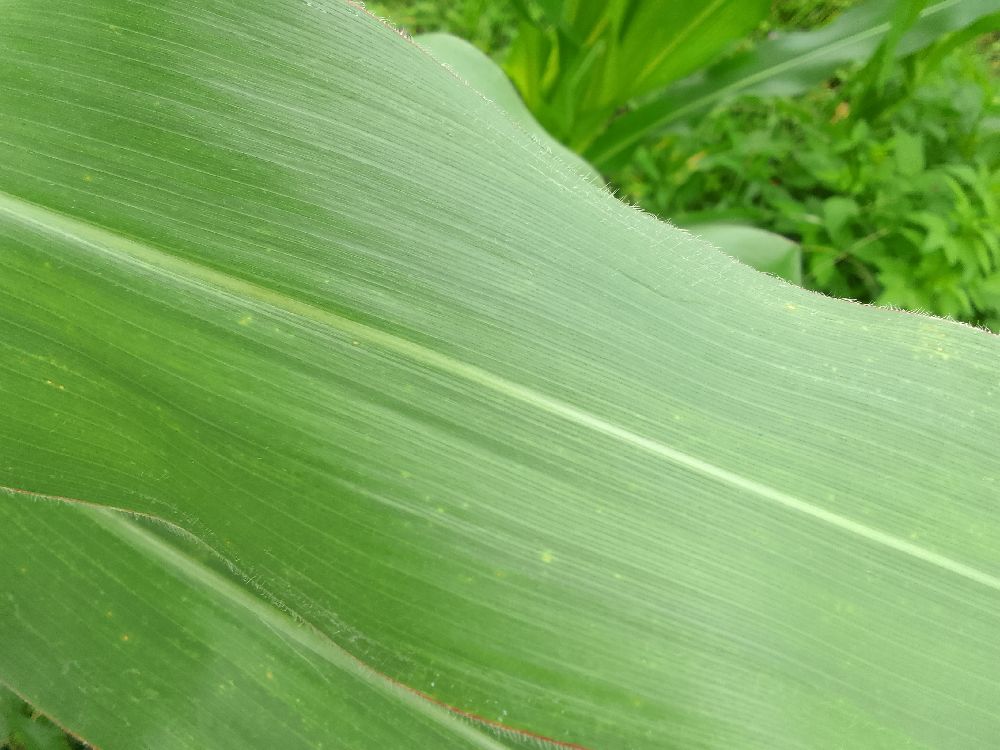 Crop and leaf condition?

maize, healthy
